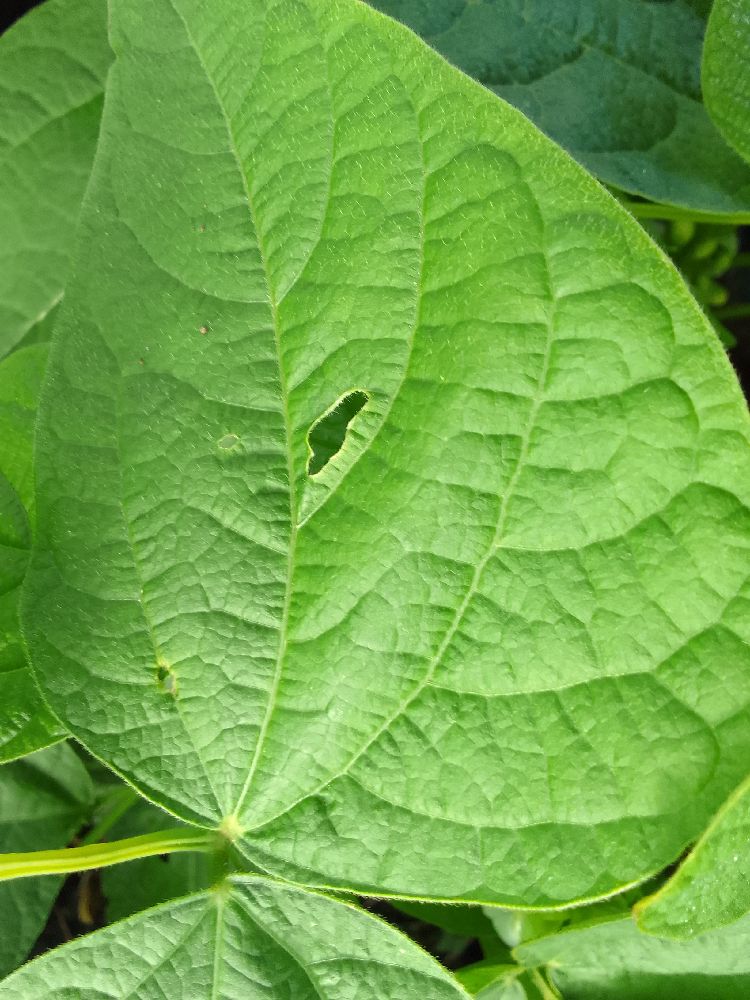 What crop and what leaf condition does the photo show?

common bean, healthy
